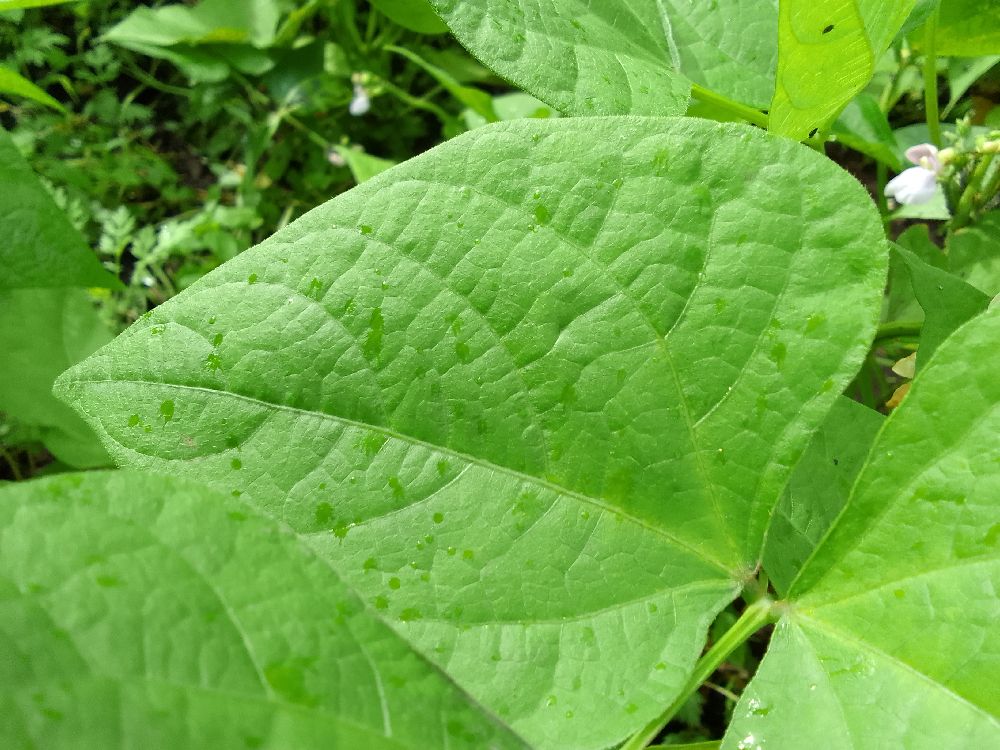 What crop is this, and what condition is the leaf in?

common bean, healthy
